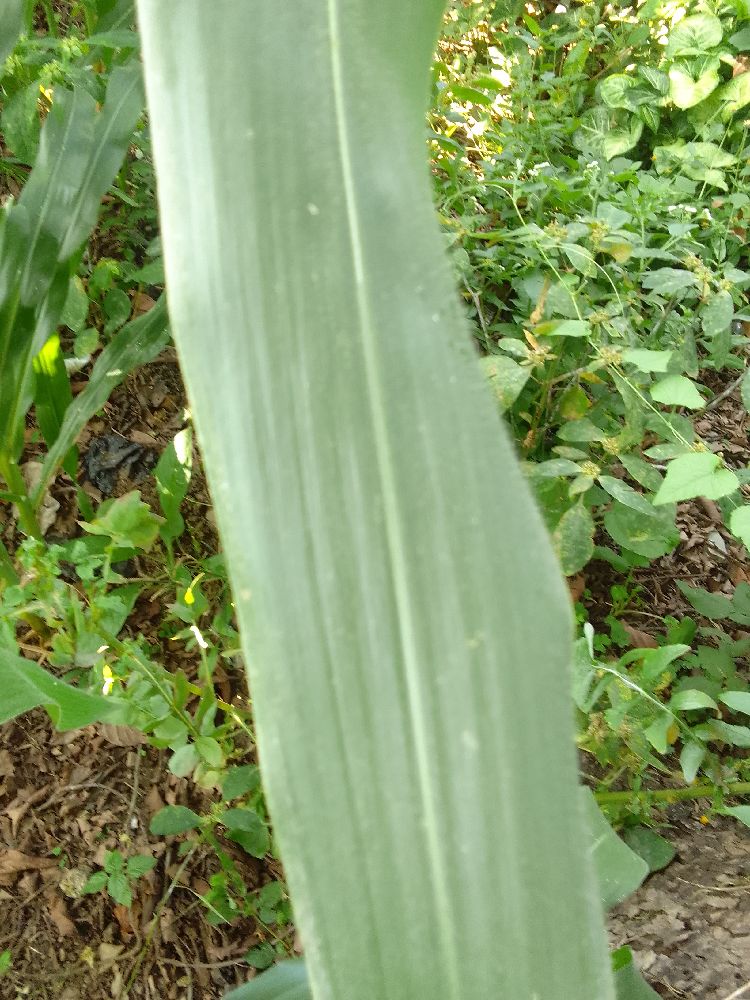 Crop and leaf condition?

maize, healthy
